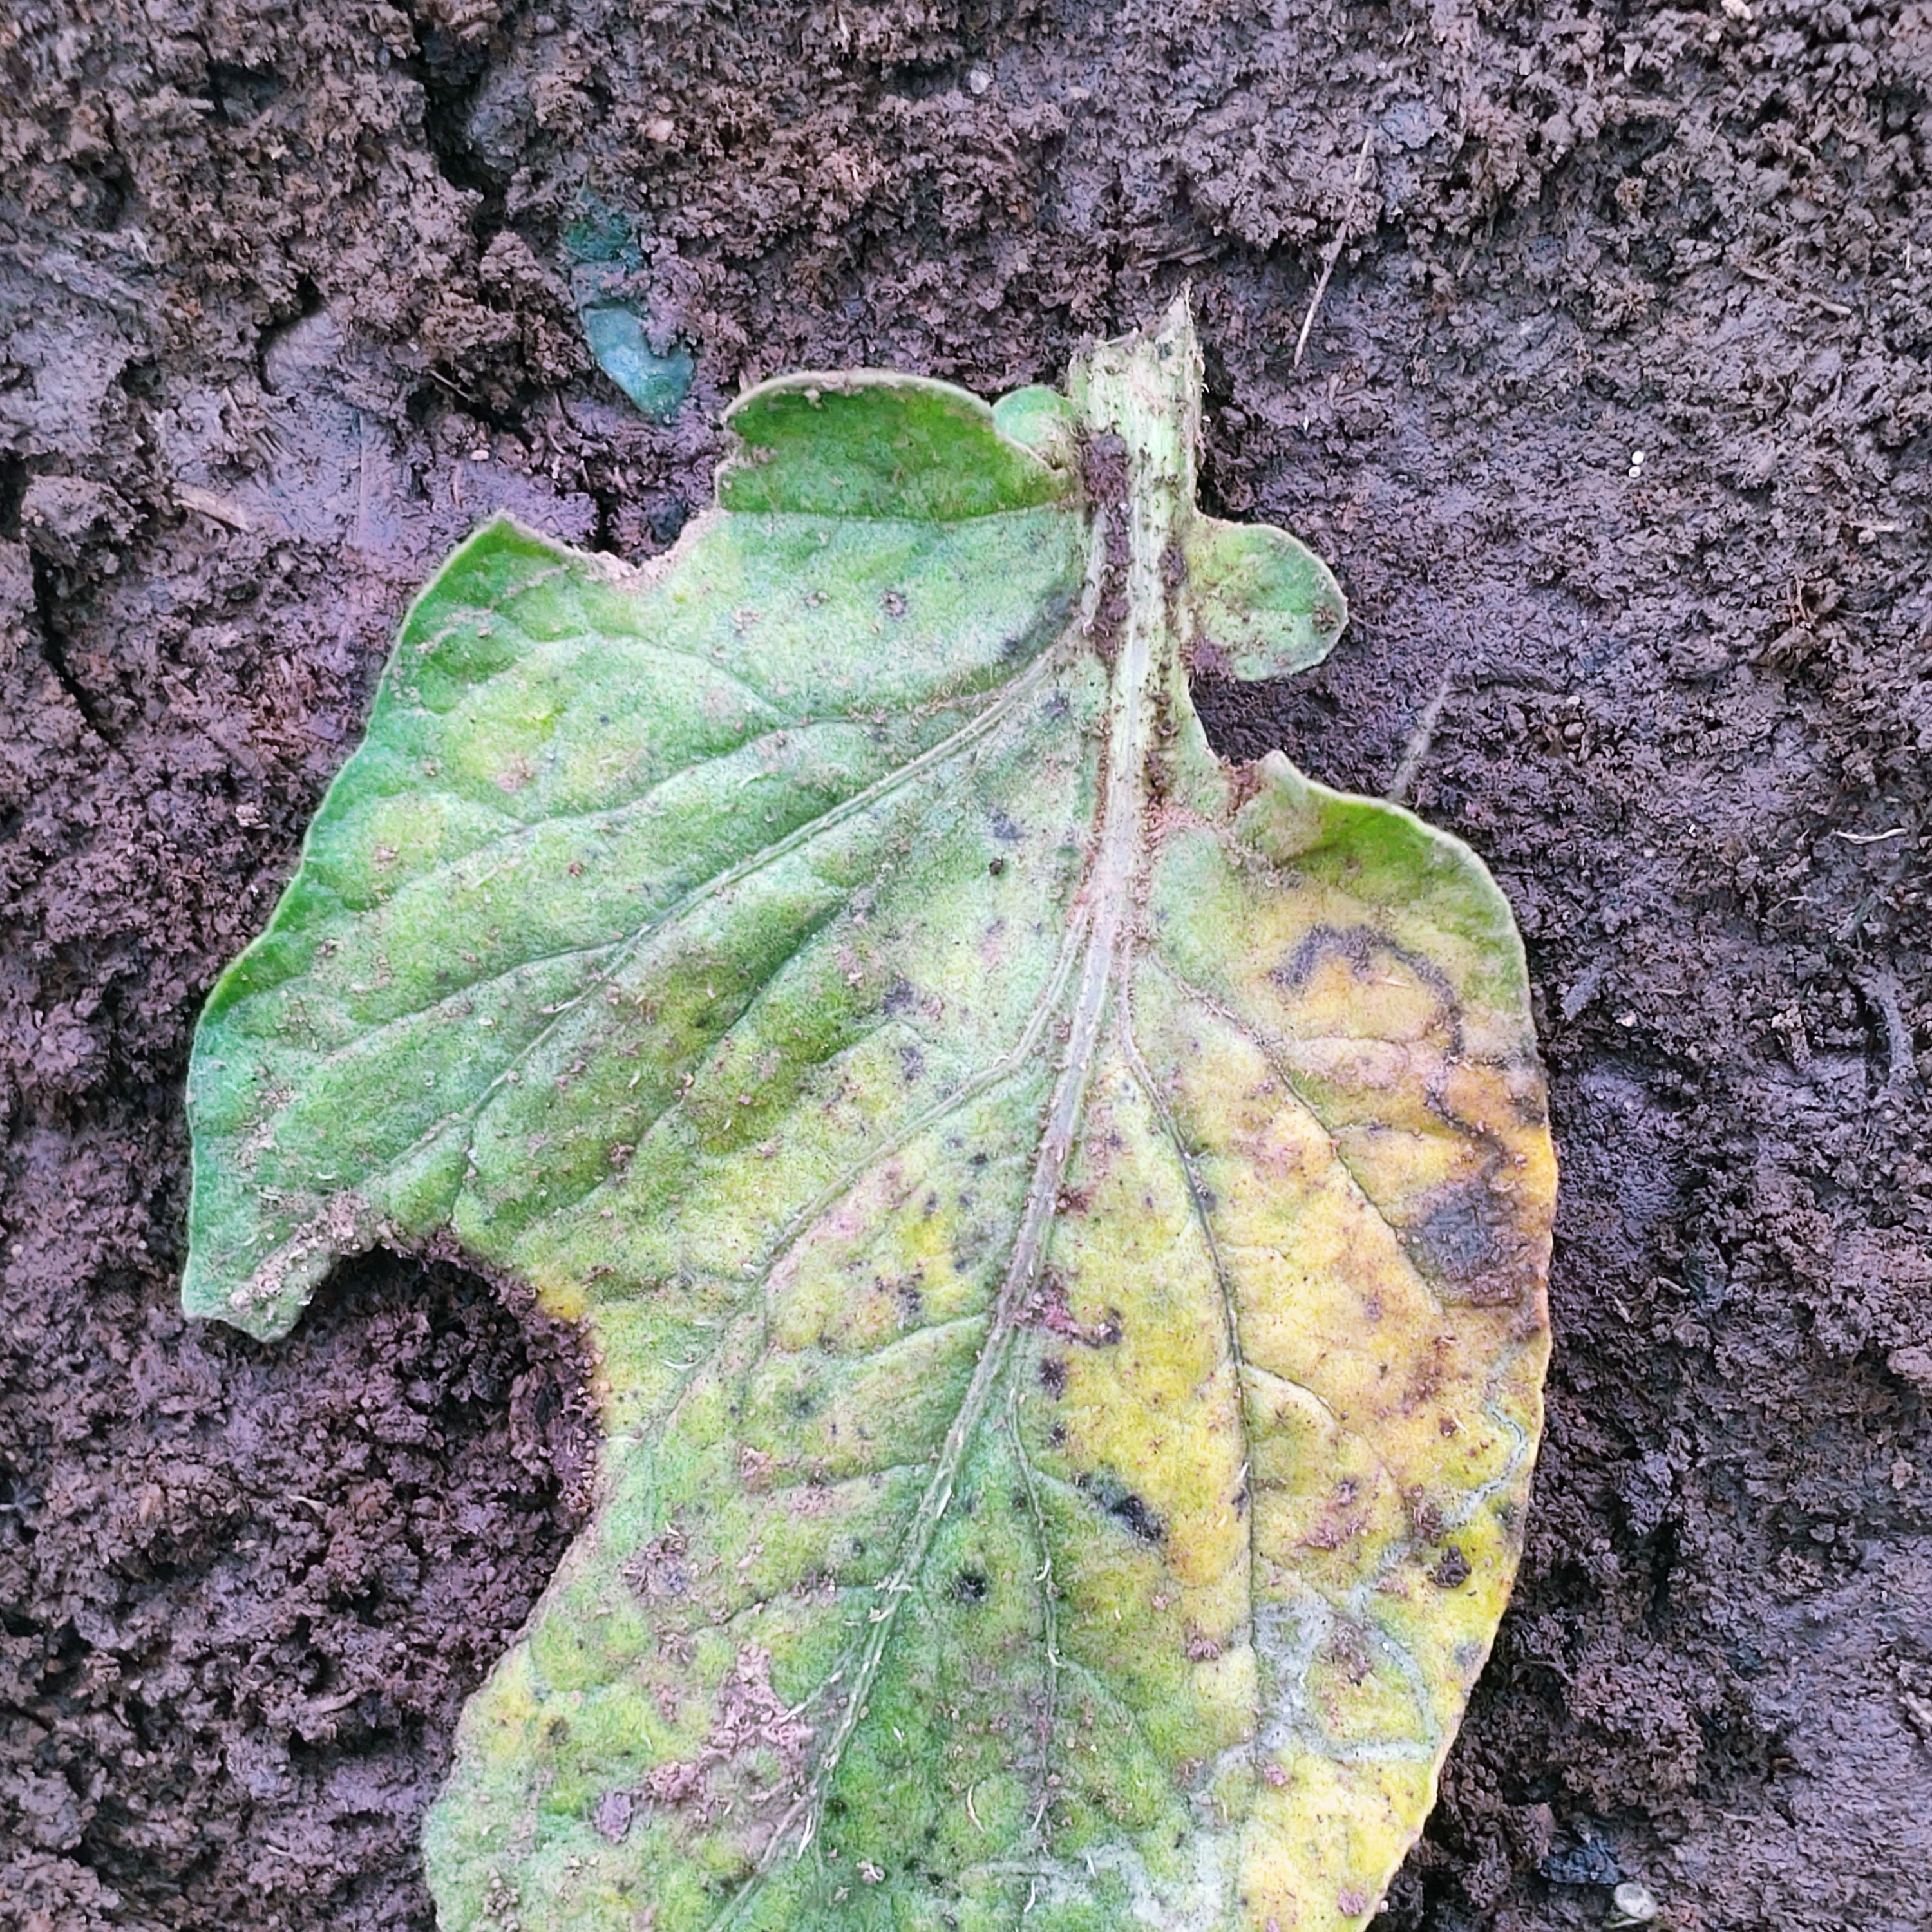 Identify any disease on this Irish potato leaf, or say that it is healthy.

late blight
